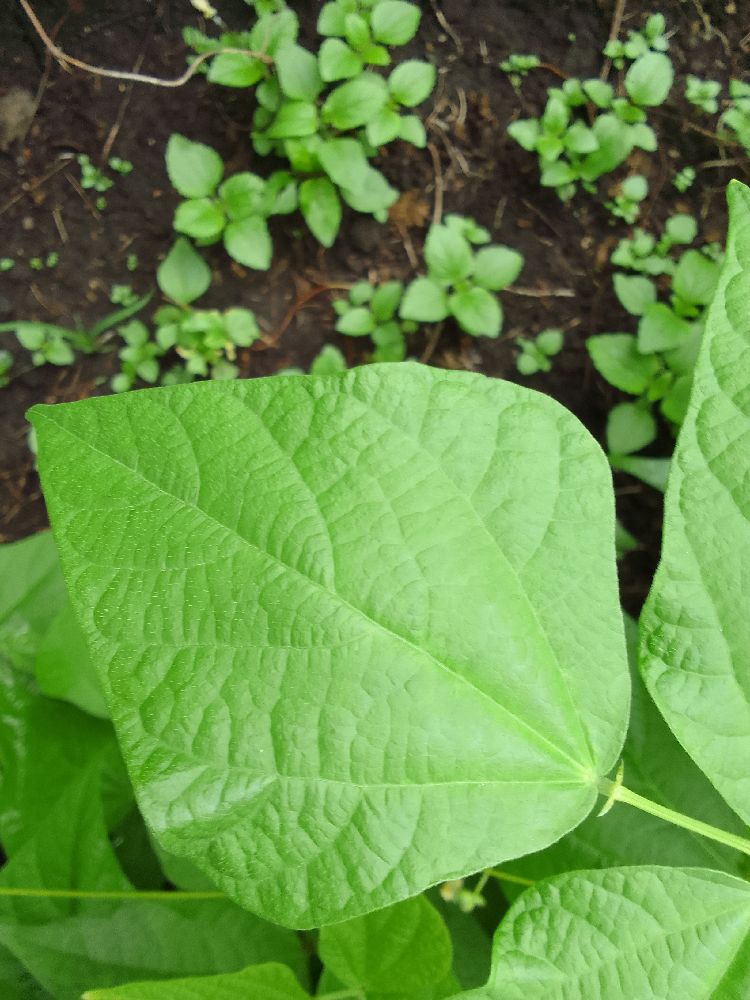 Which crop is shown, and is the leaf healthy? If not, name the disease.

common bean, healthy
